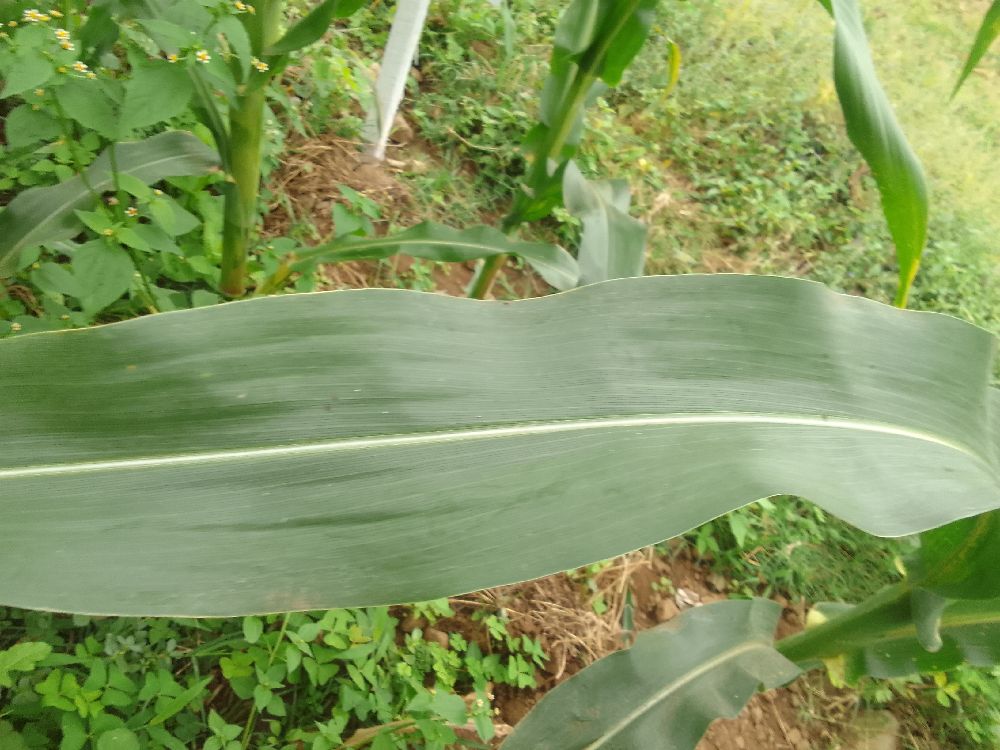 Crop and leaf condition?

maize, healthy
